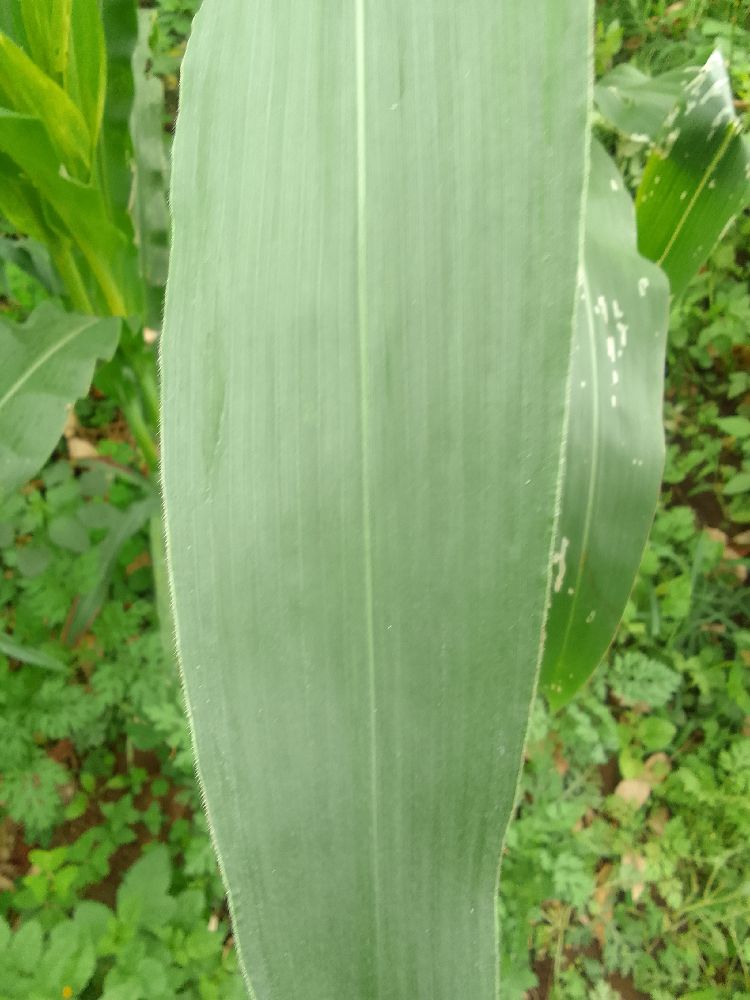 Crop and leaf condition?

maize, healthy
